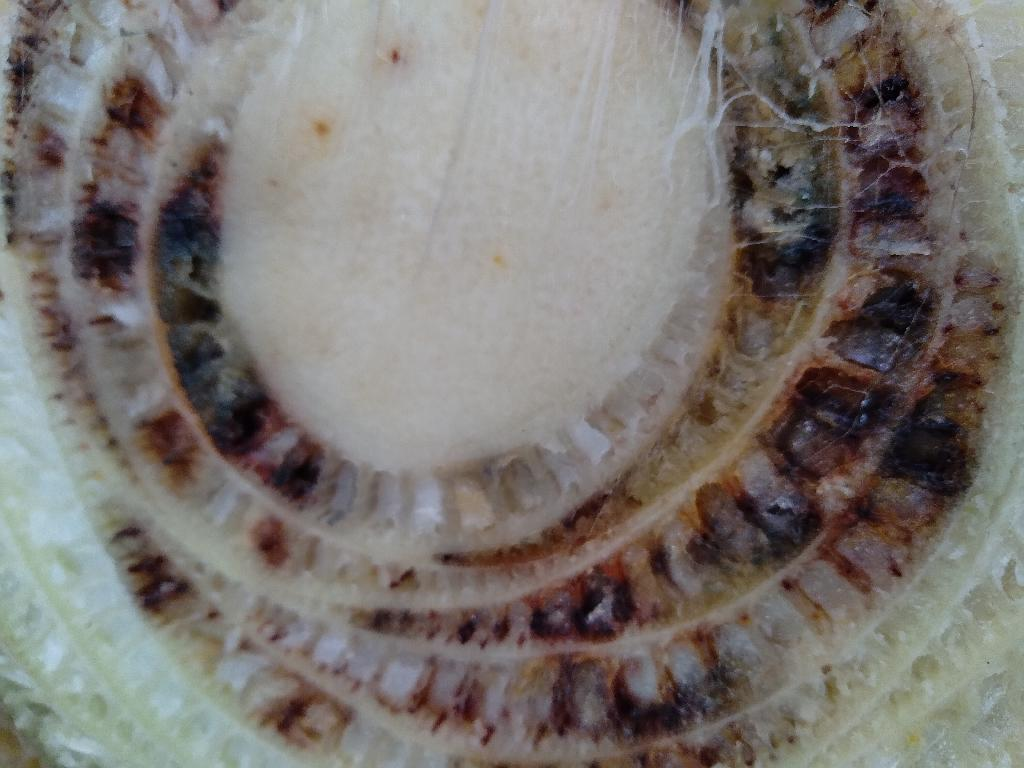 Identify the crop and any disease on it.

banana, fusarium wilt race 1
